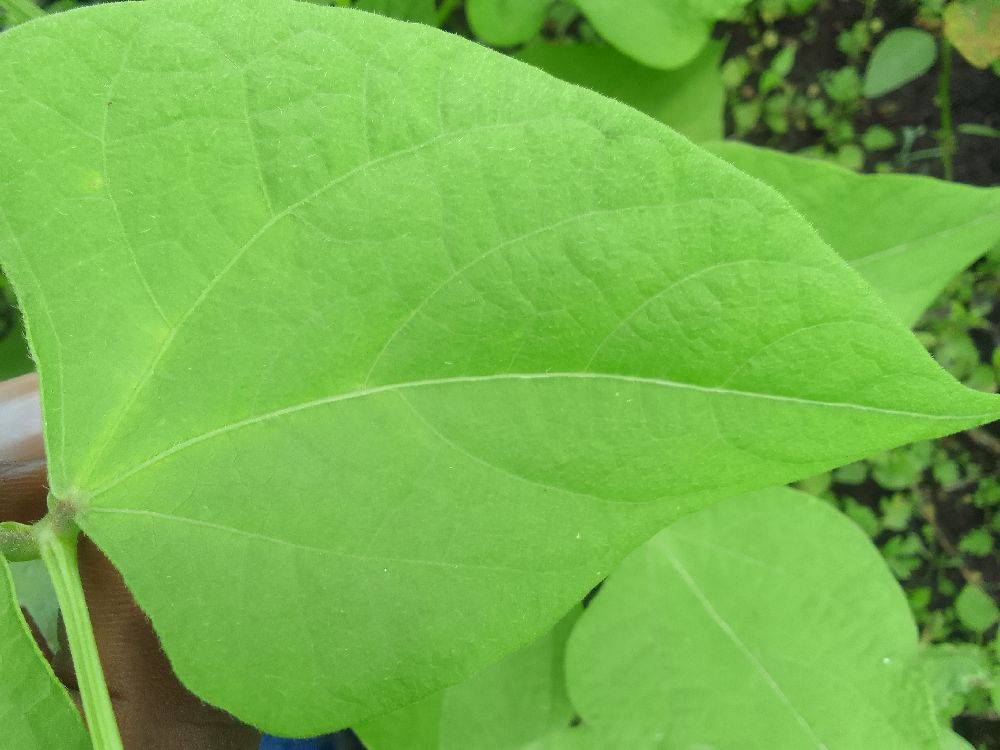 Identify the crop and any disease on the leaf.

common bean, healthy
